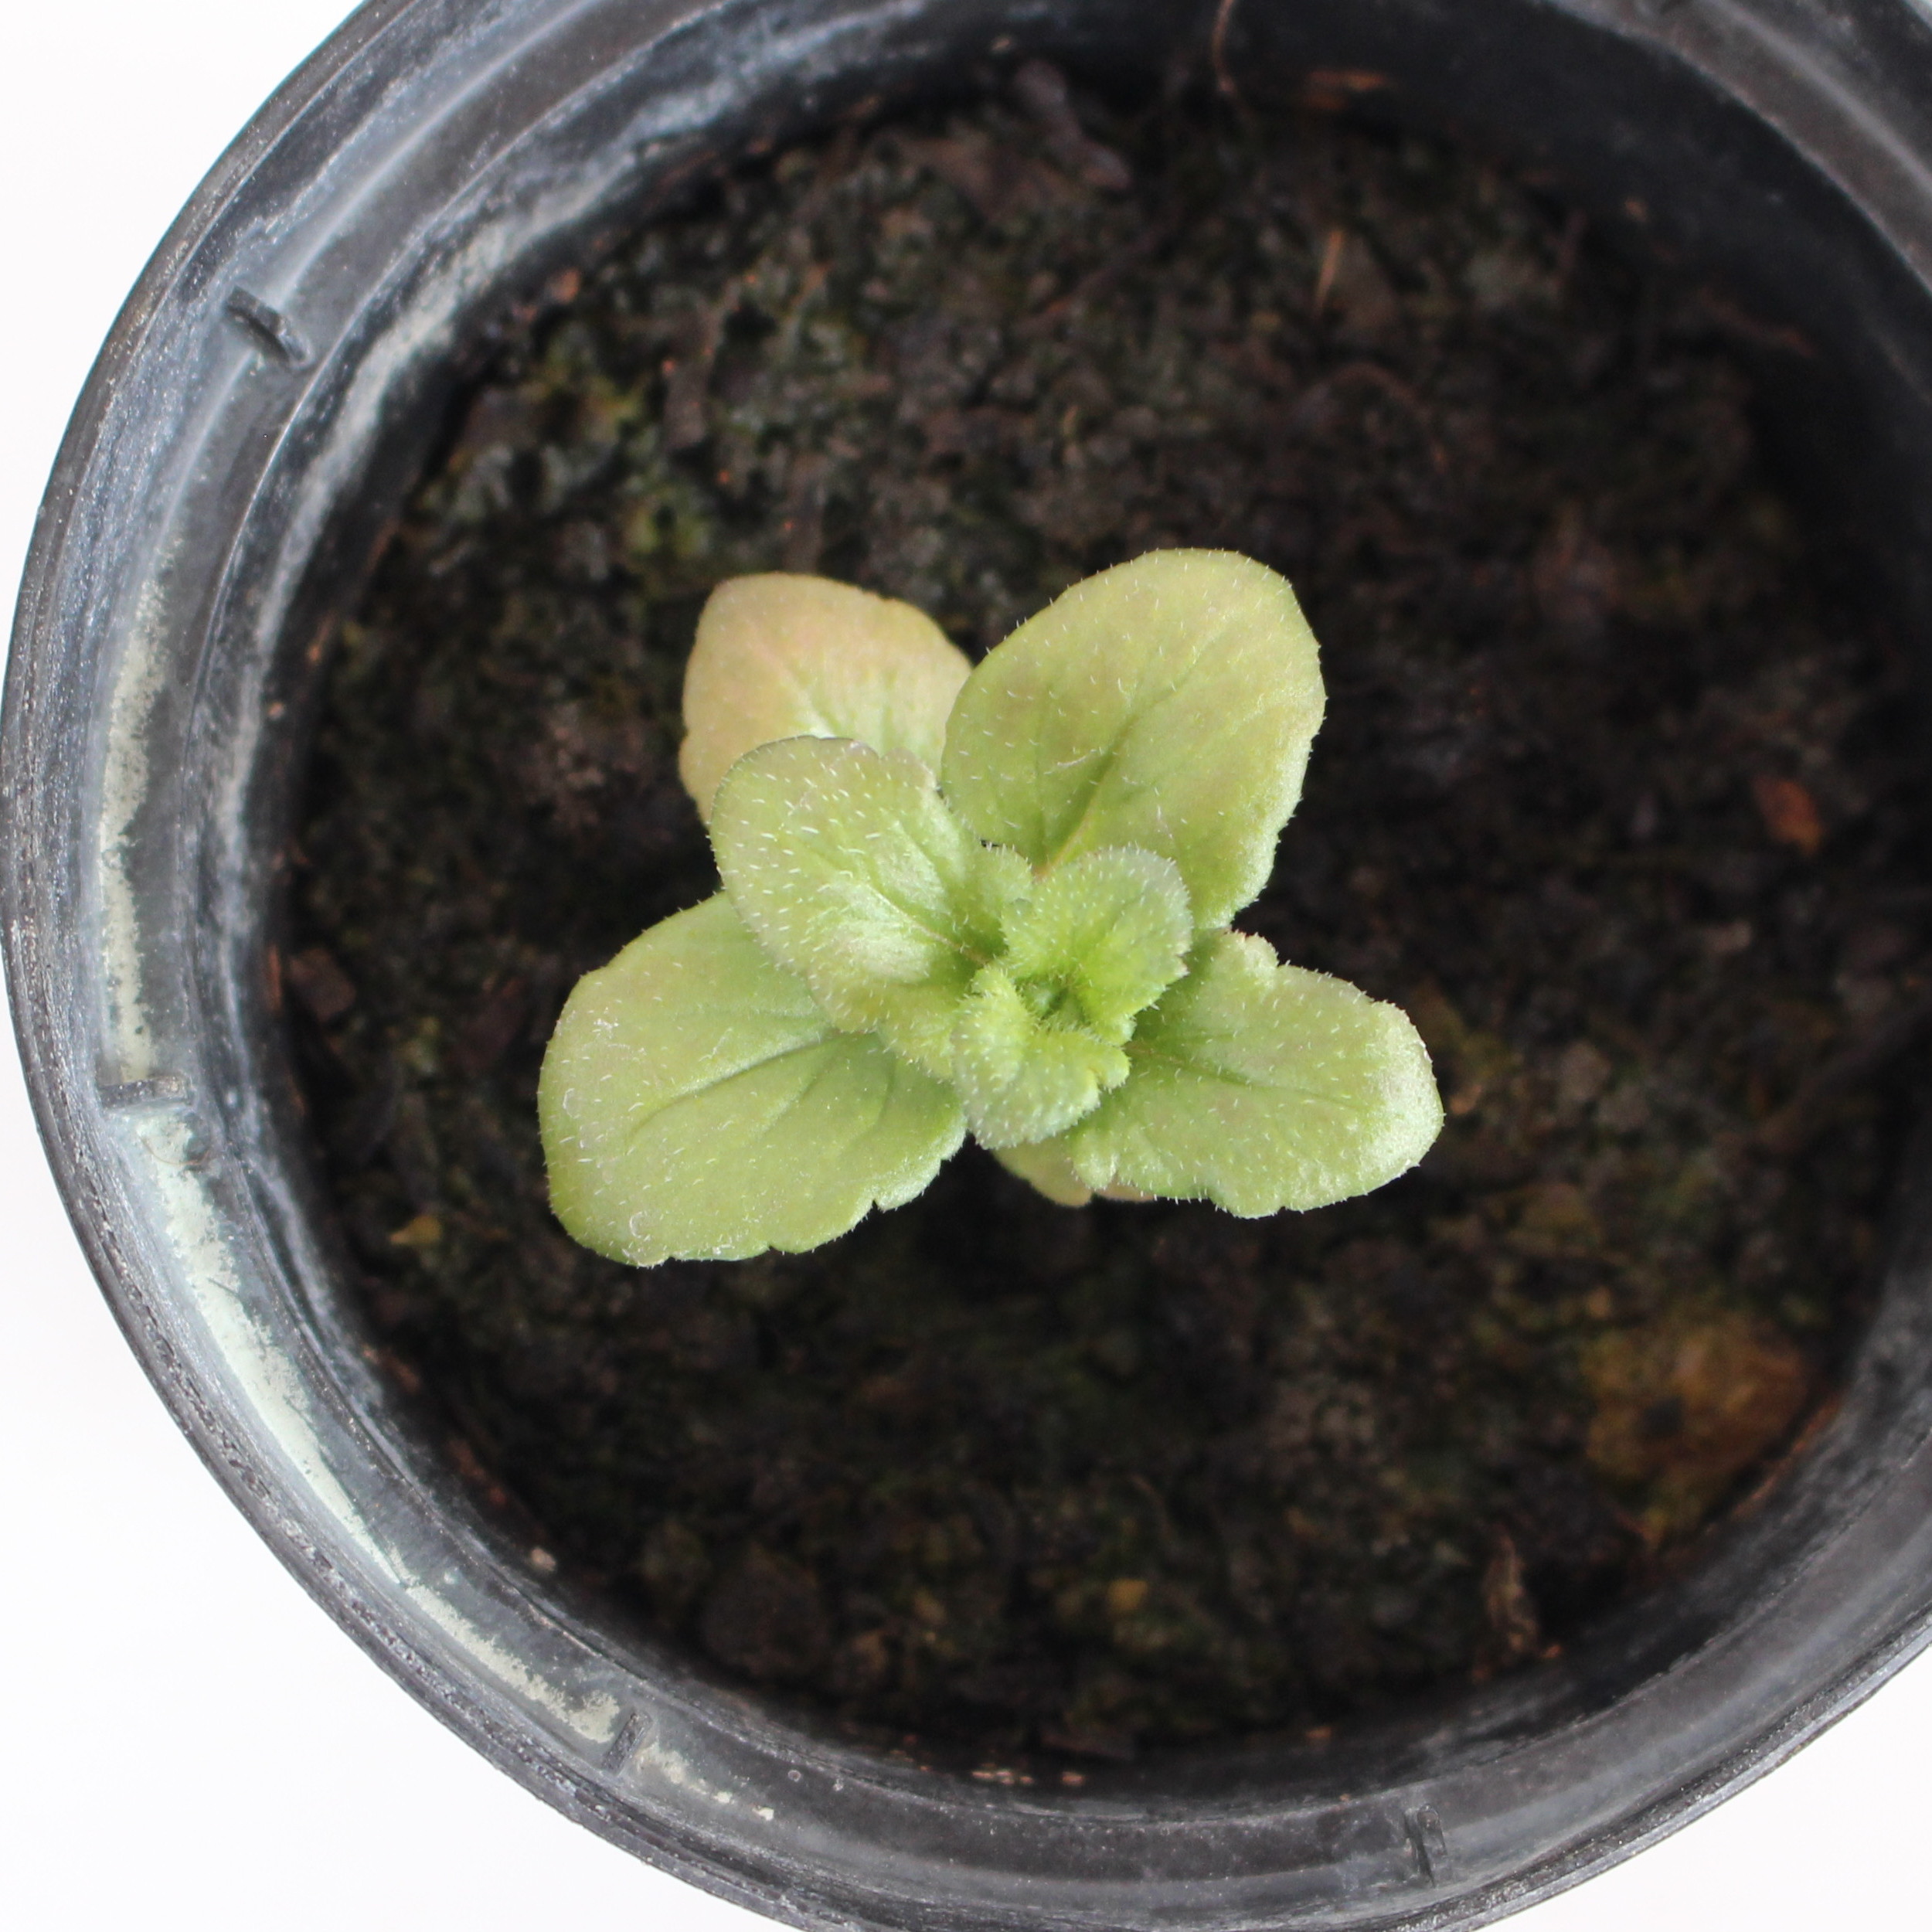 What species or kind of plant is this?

Veronica persica
